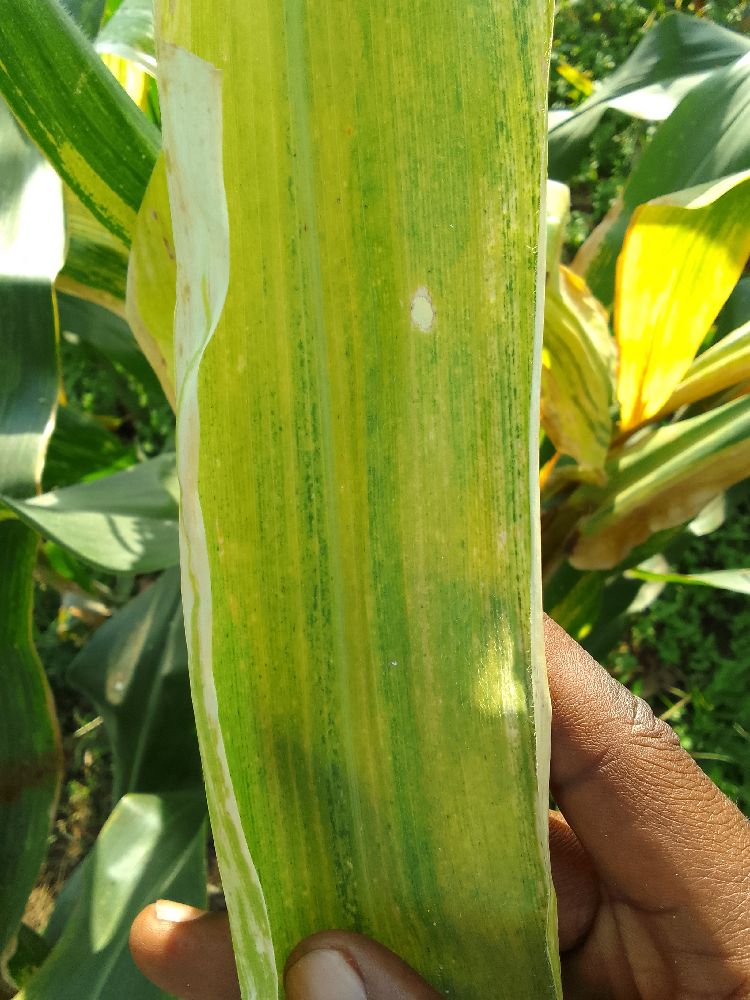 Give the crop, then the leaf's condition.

maize, maize lethal necrosis
